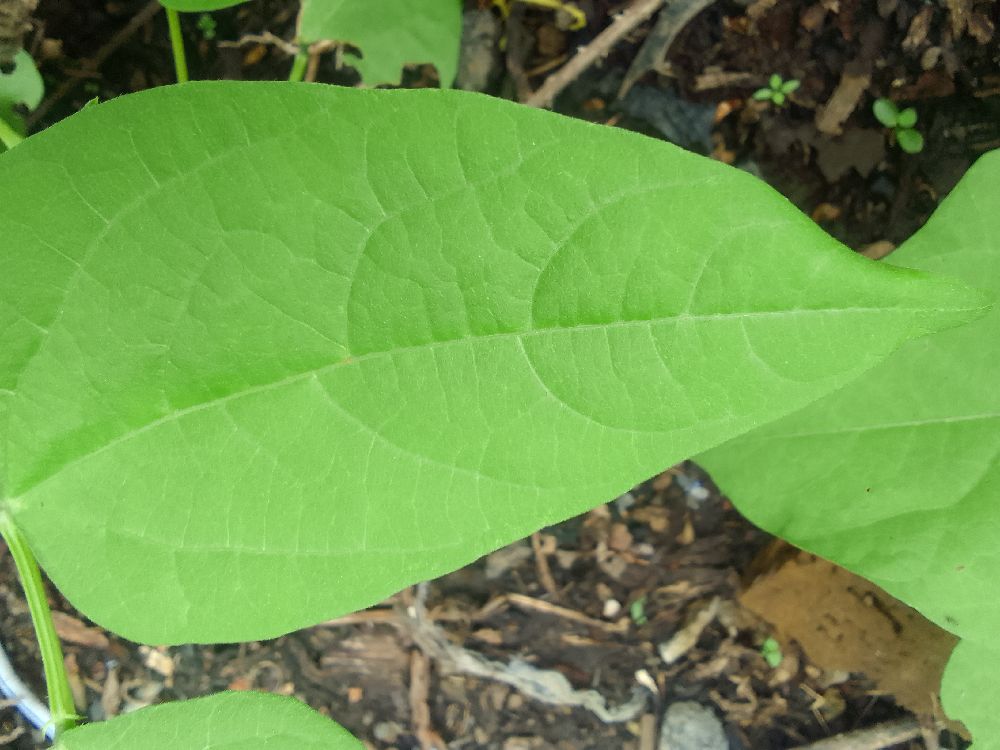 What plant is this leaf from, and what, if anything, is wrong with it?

common bean, healthy
